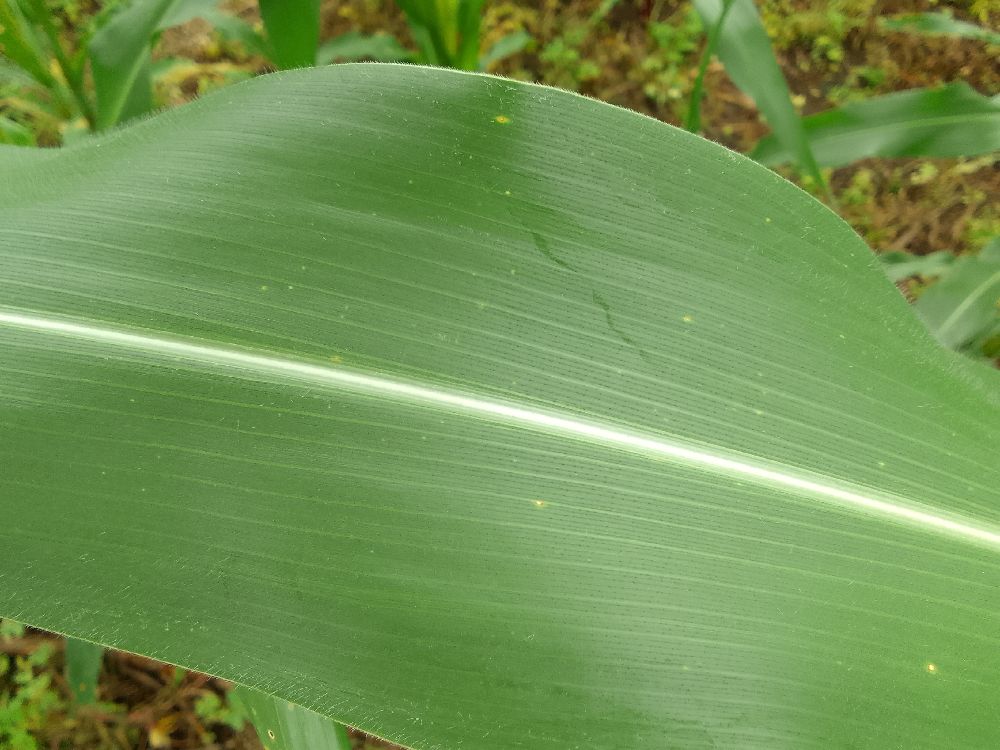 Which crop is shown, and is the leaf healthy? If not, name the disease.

maize, healthy
